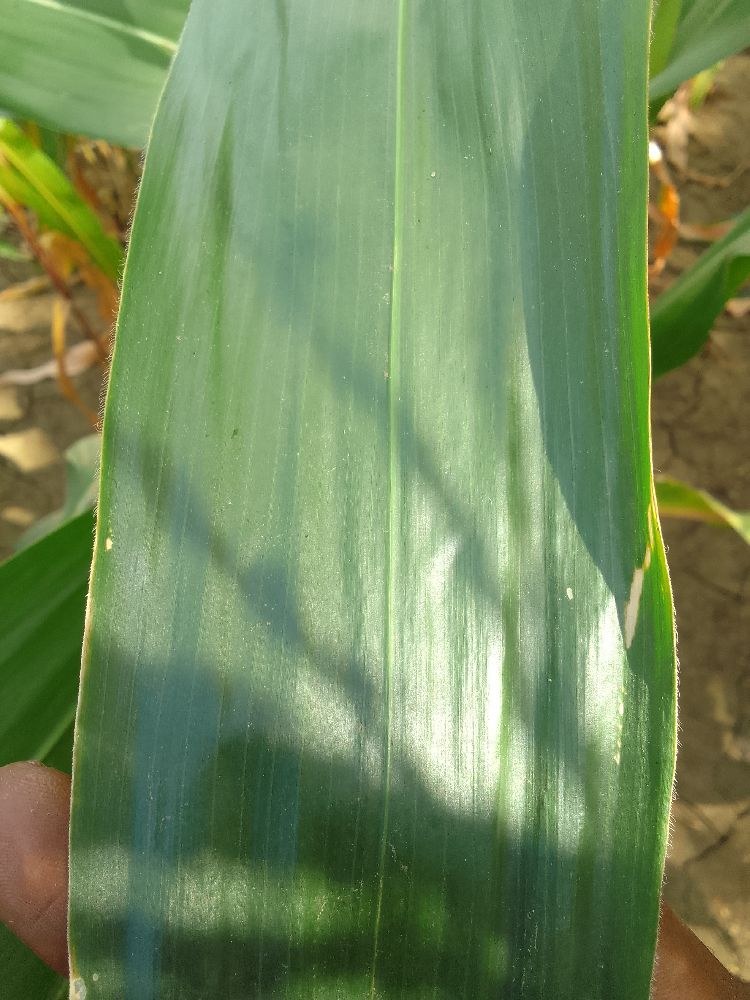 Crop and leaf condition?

maize, healthy
